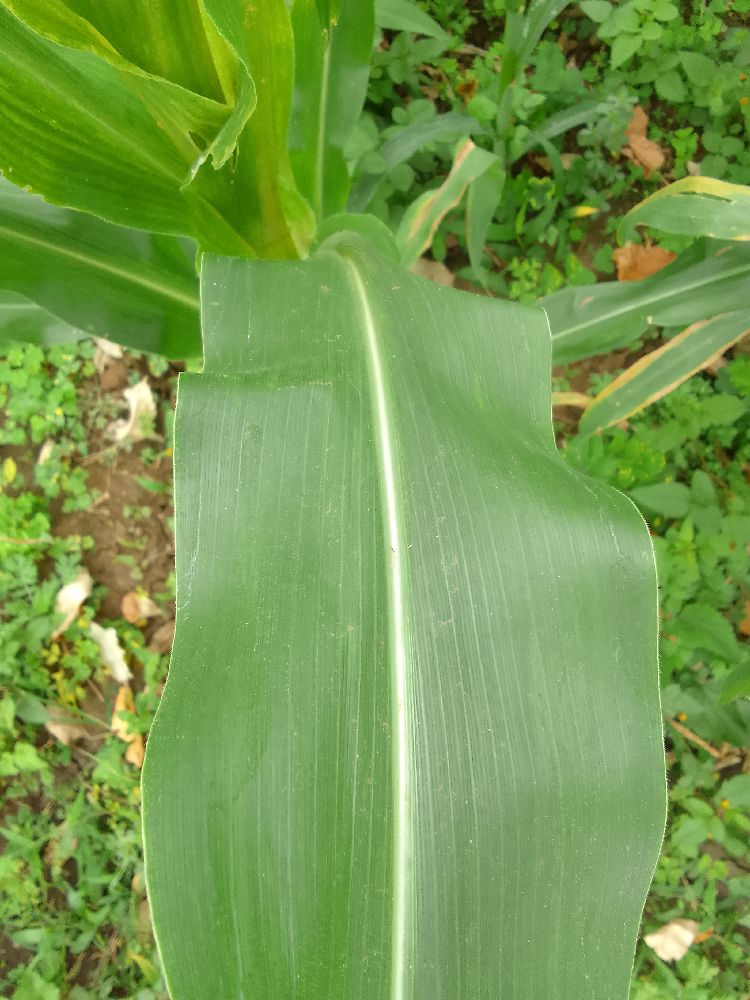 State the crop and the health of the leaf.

maize, healthy
